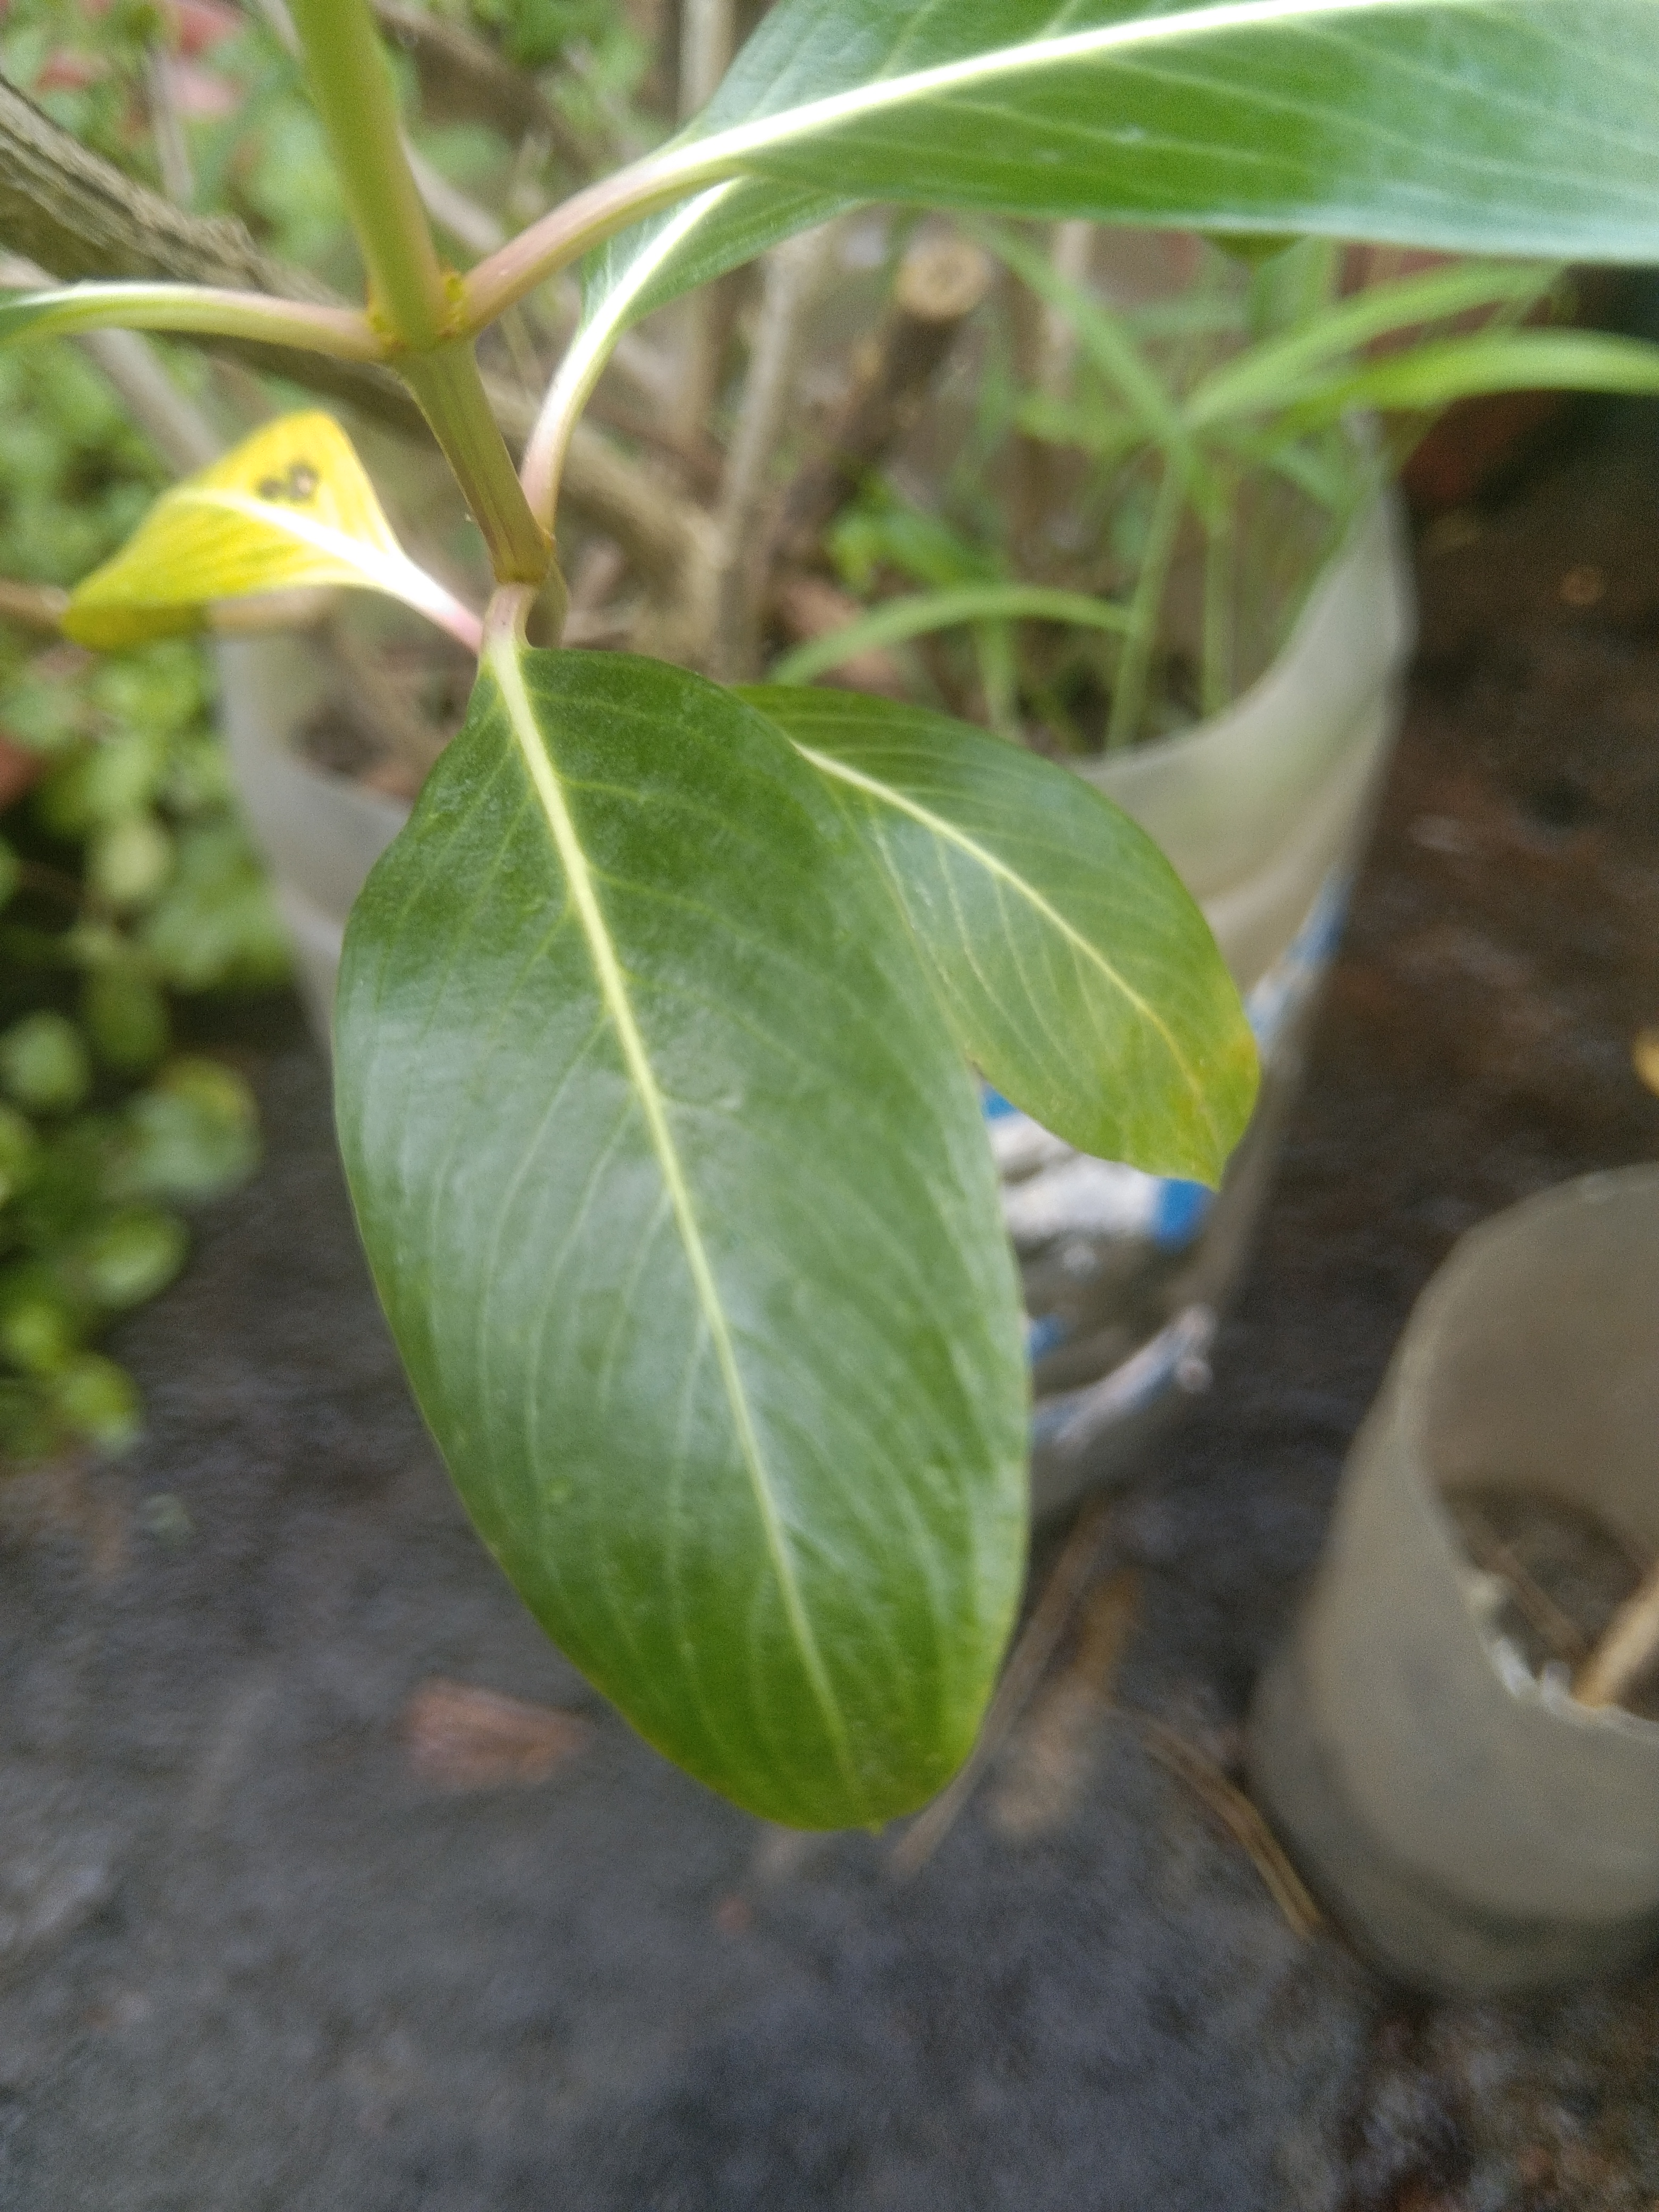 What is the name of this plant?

rose periwinkle
